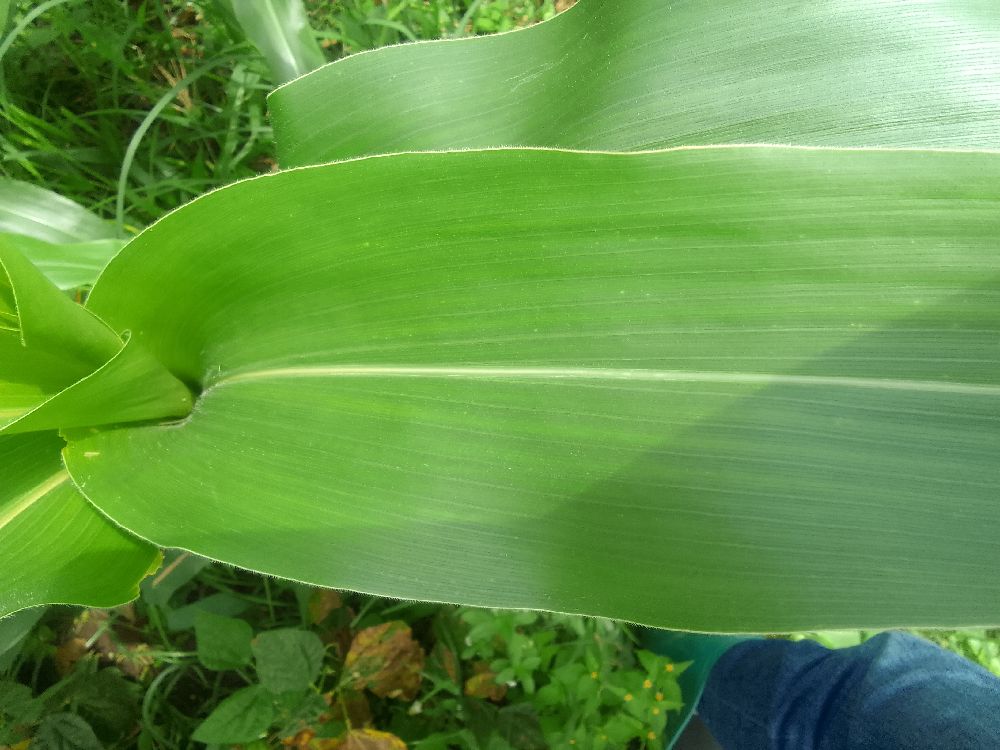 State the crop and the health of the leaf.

maize, healthy
